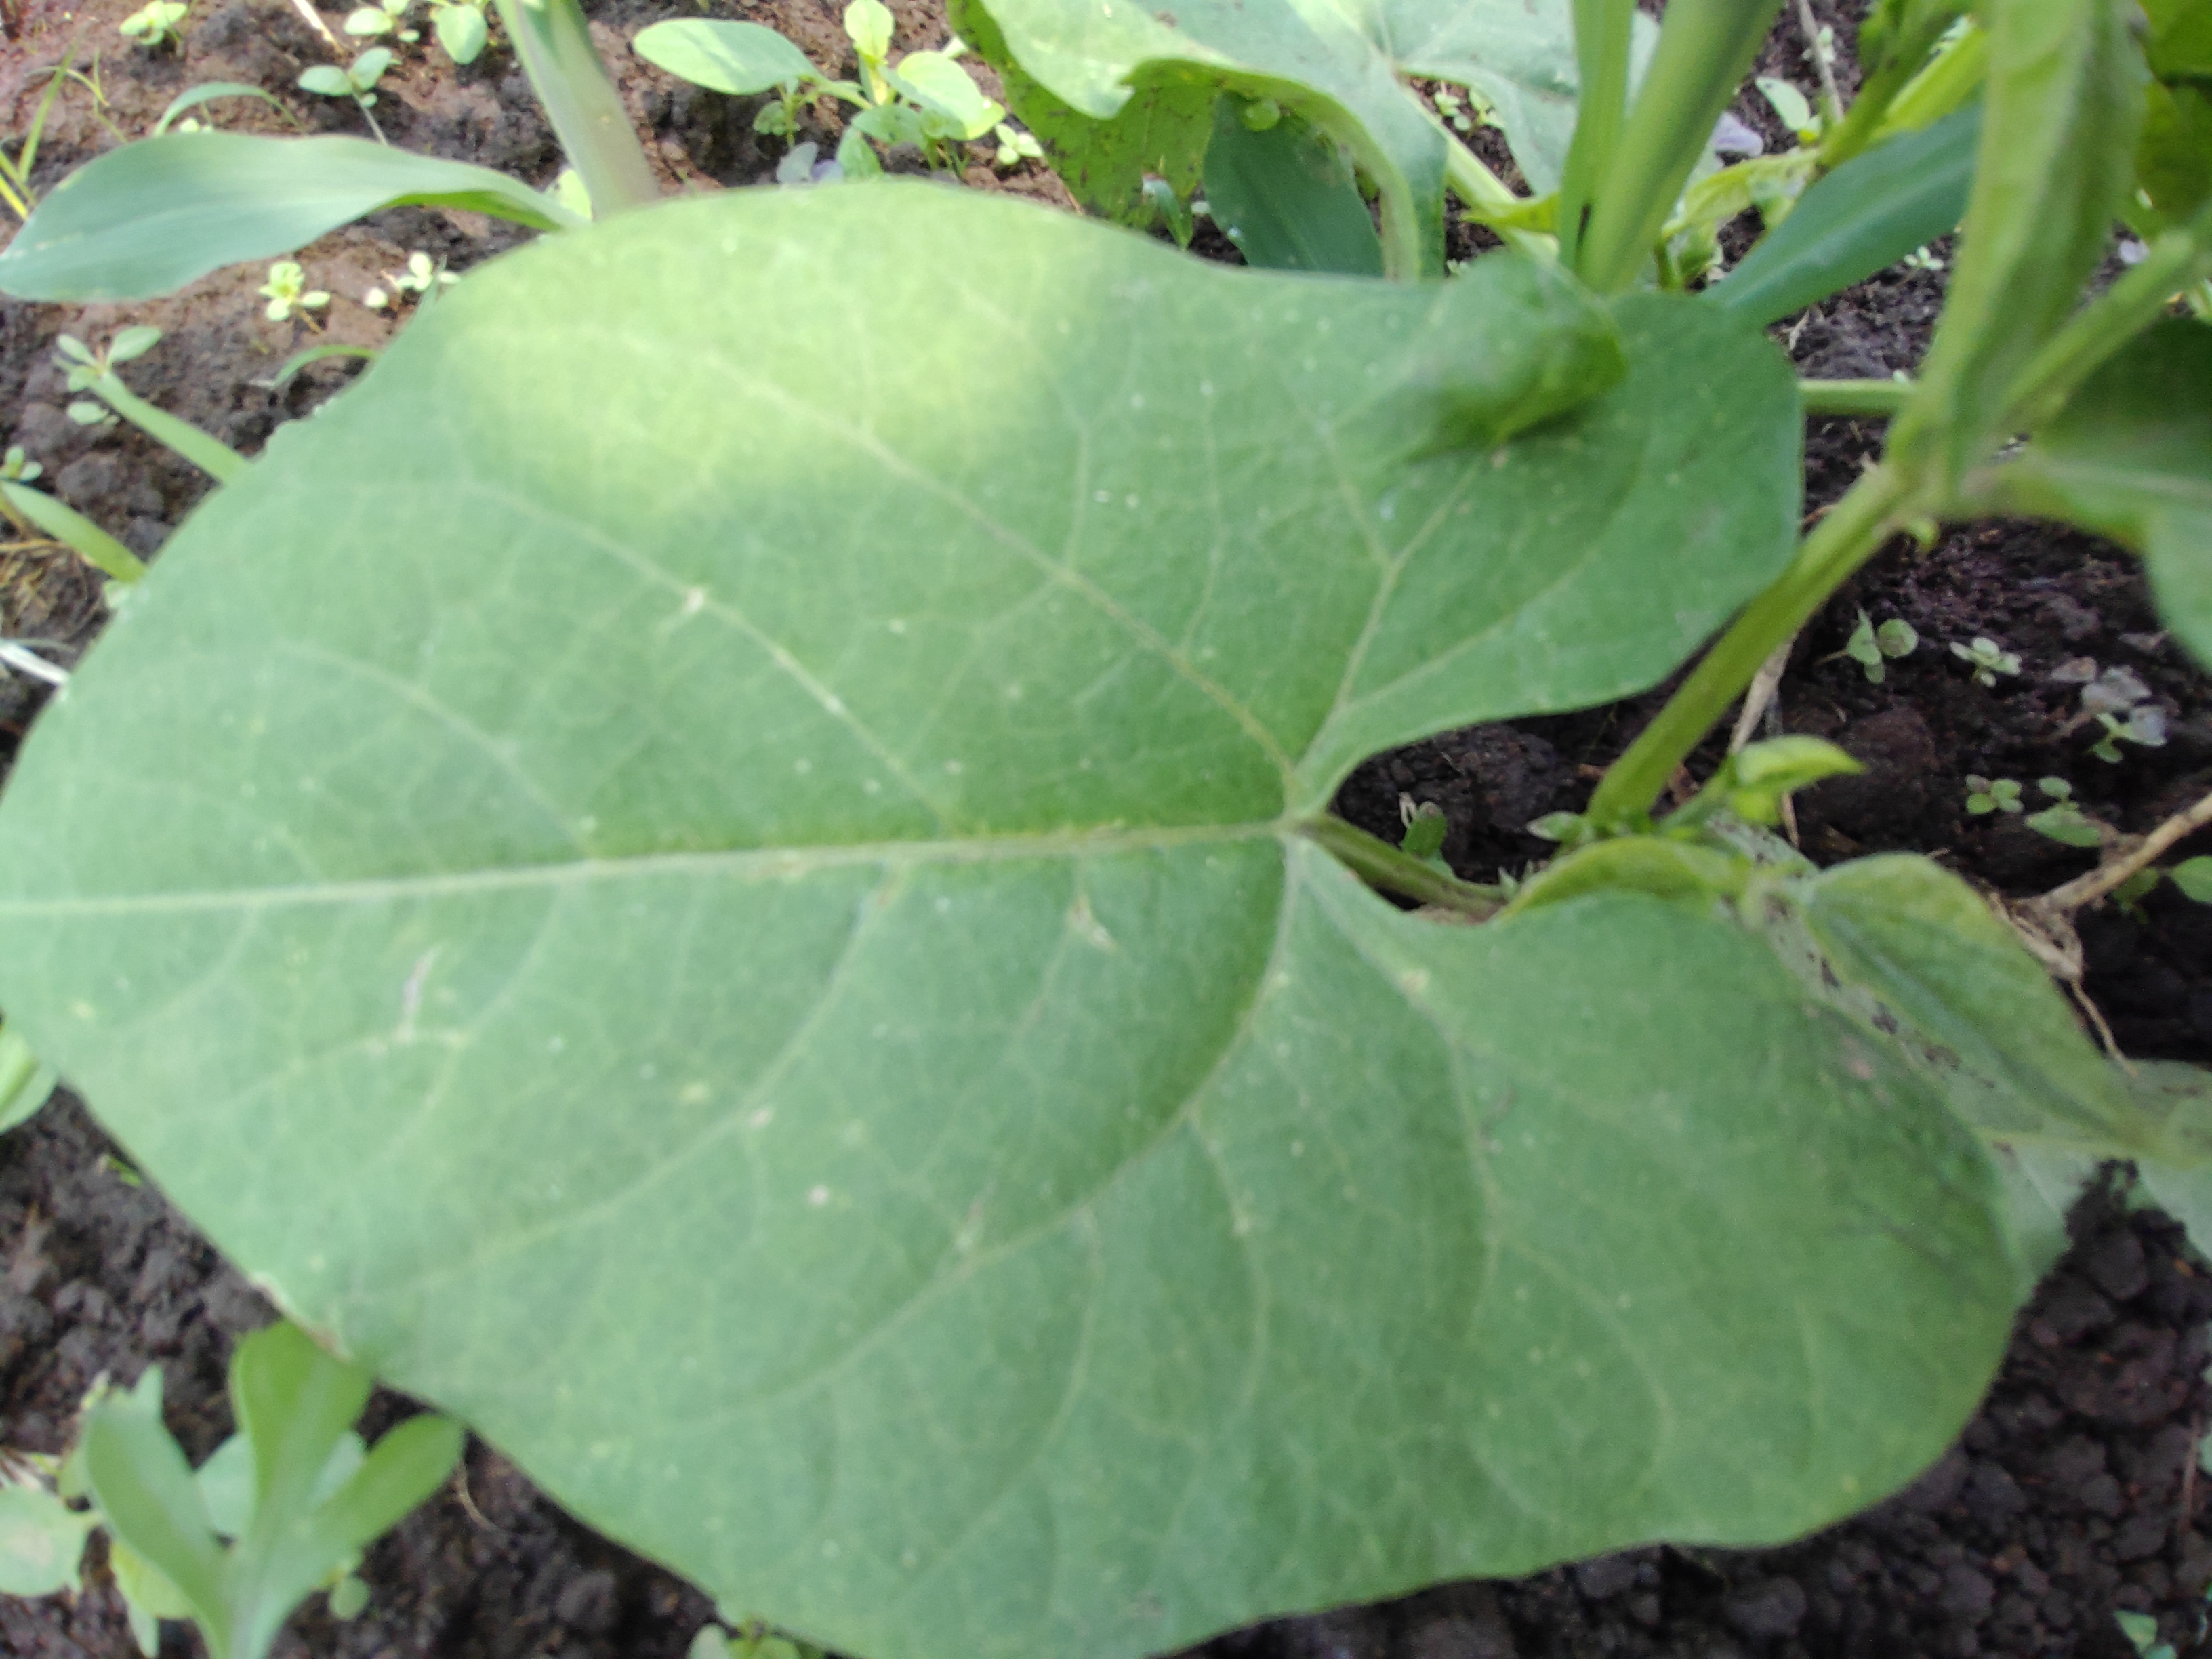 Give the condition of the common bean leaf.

healthy
